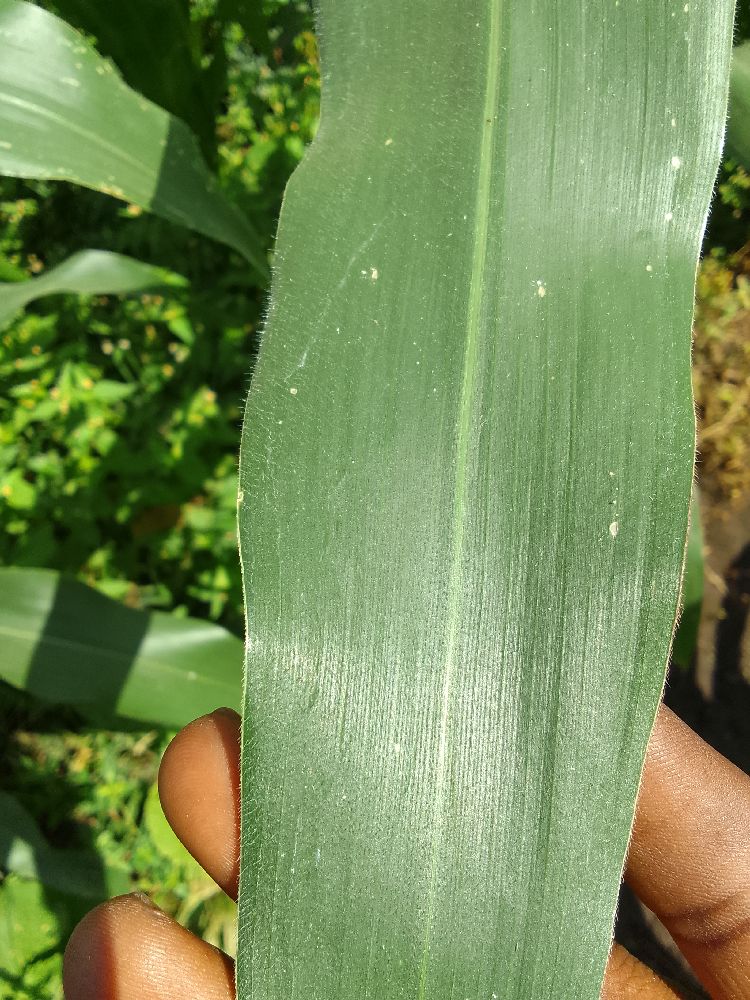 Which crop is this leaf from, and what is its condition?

maize, healthy
